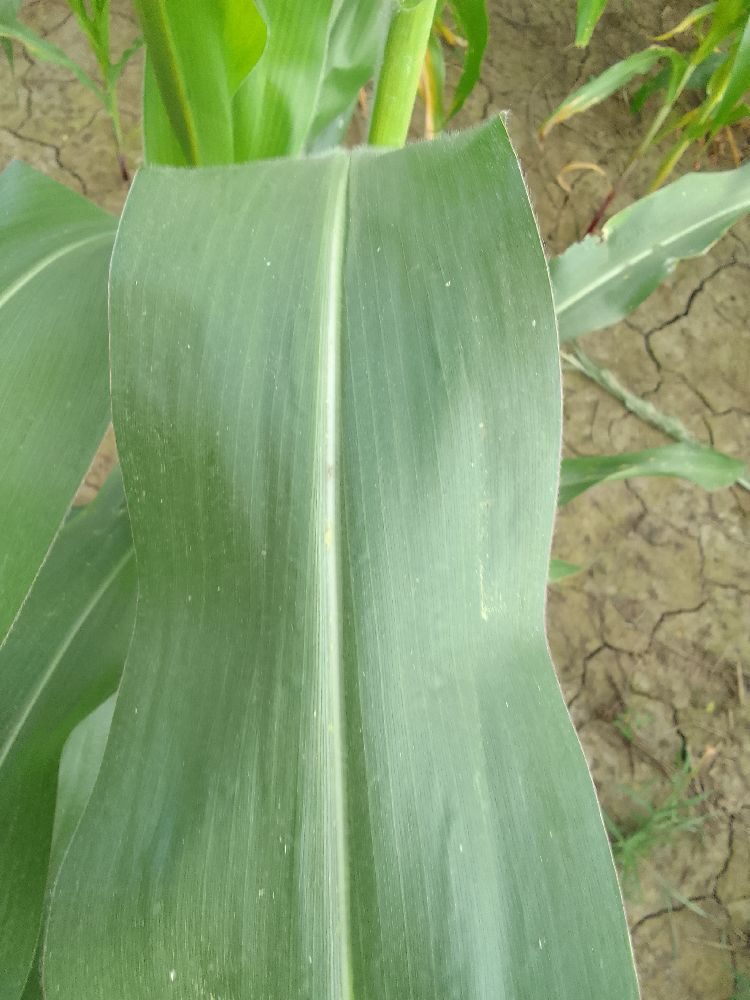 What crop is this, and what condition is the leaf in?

maize, healthy
